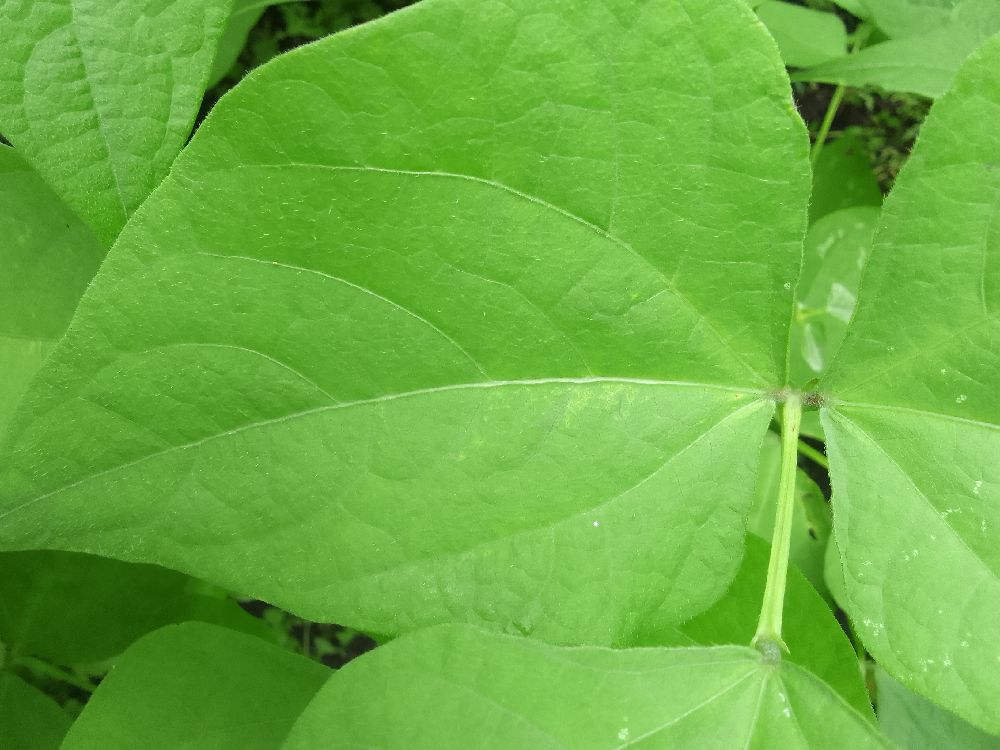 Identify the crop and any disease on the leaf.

common bean, healthy
